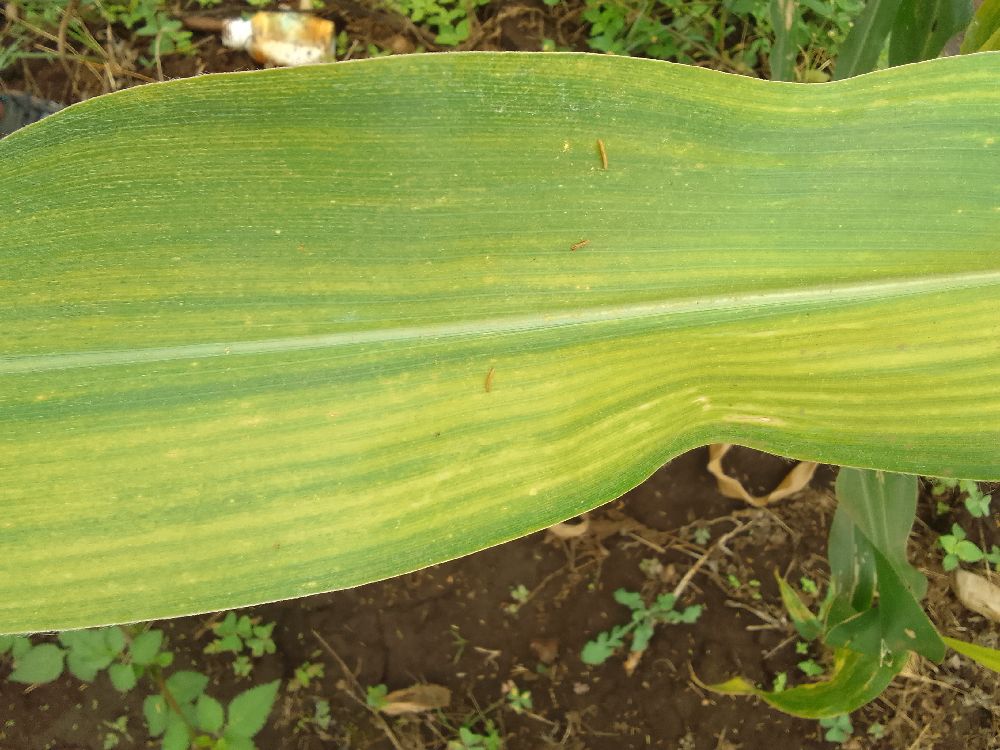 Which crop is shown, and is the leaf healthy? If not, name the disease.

maize, maize lethal necrosis
